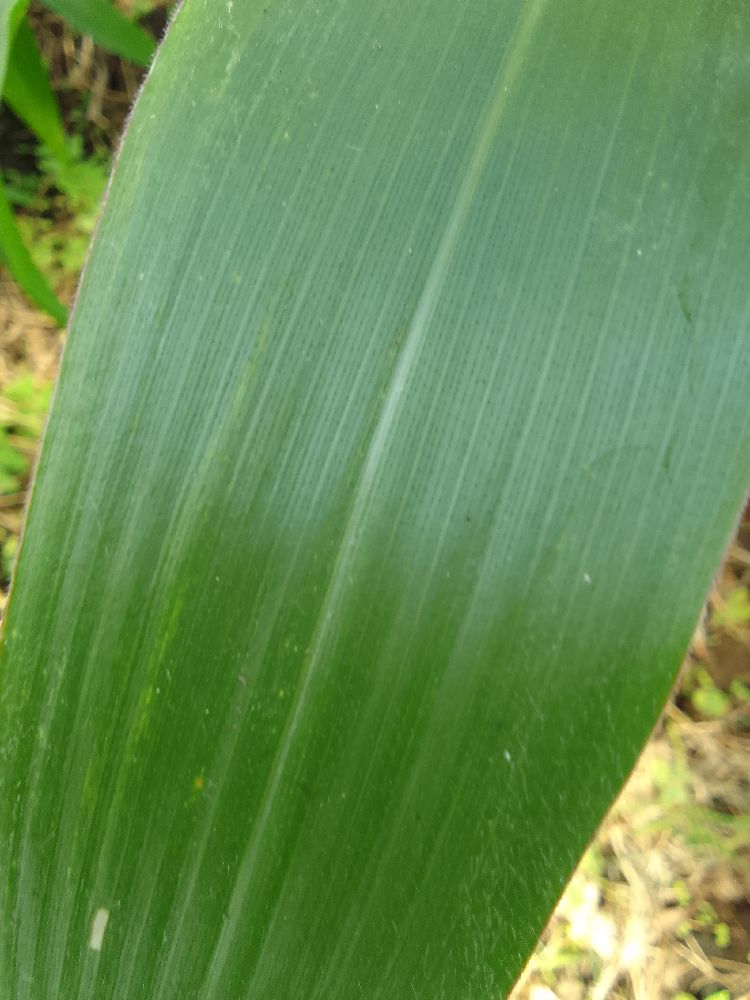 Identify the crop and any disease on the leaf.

maize, healthy
